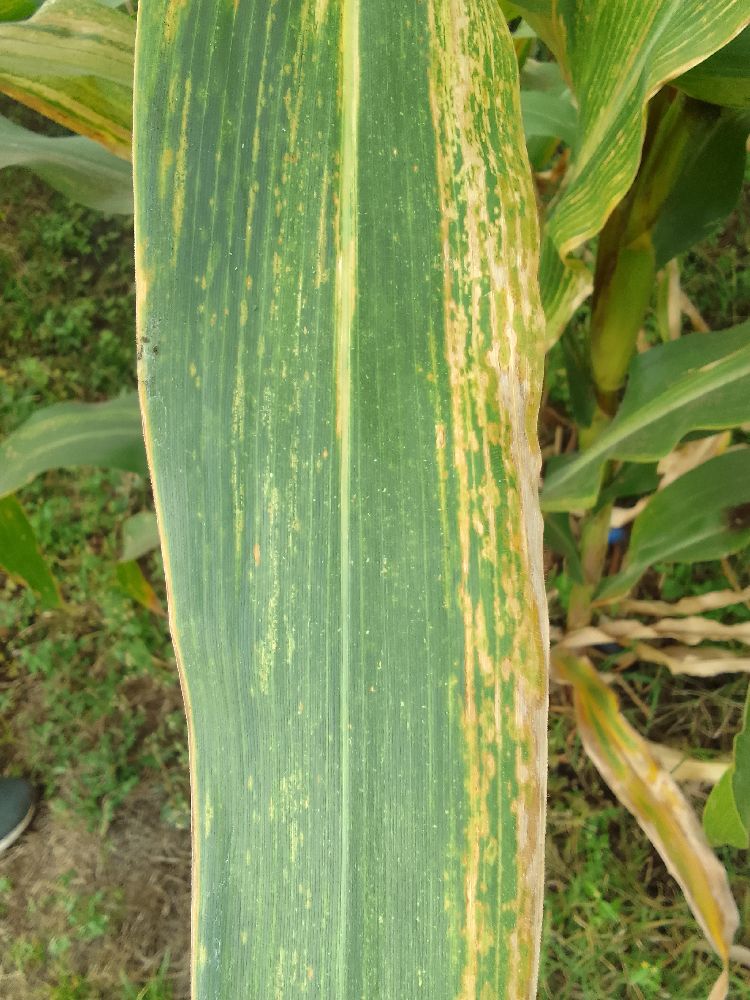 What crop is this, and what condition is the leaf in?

maize, maize lethal necrosis
